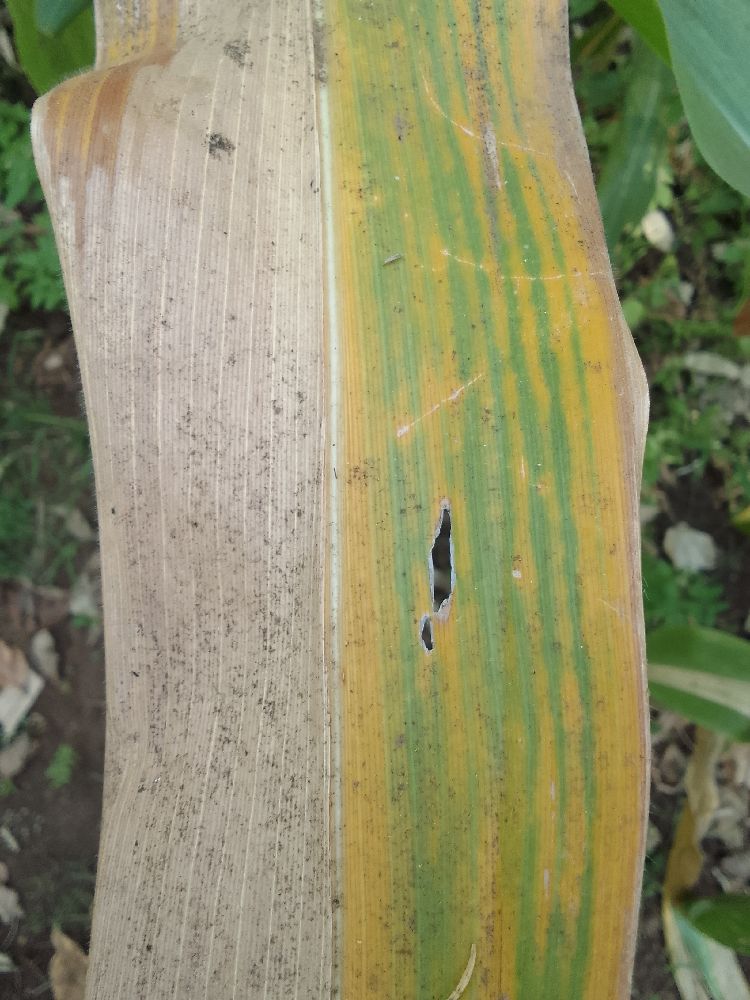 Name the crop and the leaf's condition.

maize, maize lethal necrosis
